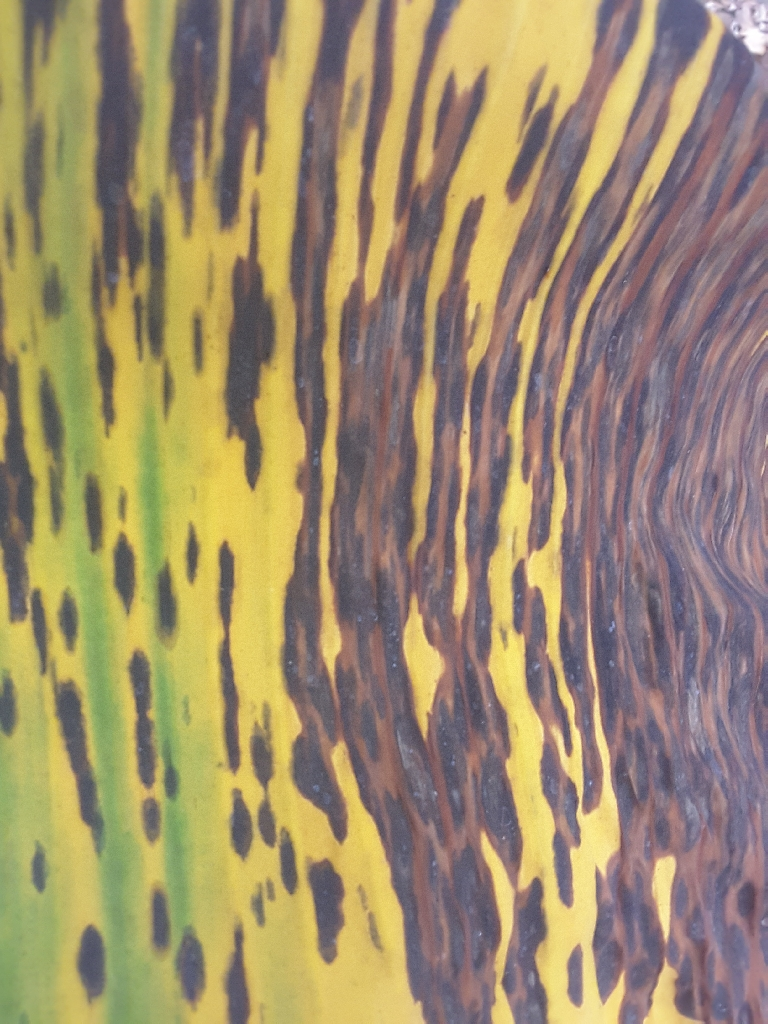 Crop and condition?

banana, black sigatoka
